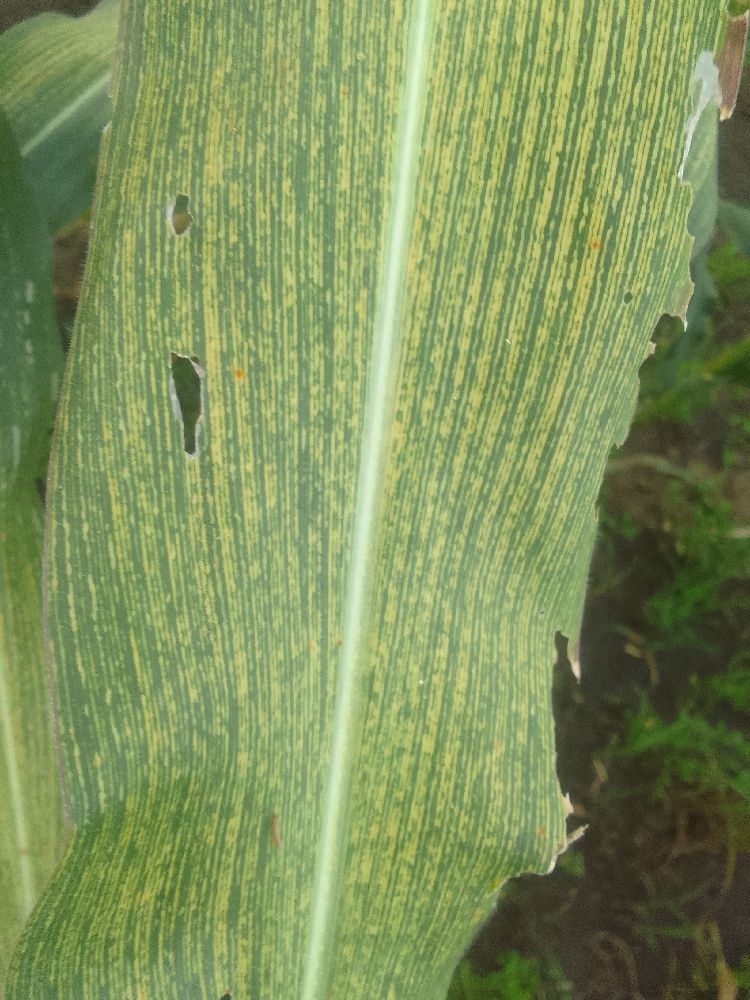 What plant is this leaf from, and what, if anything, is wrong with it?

maize, maize streak virus
